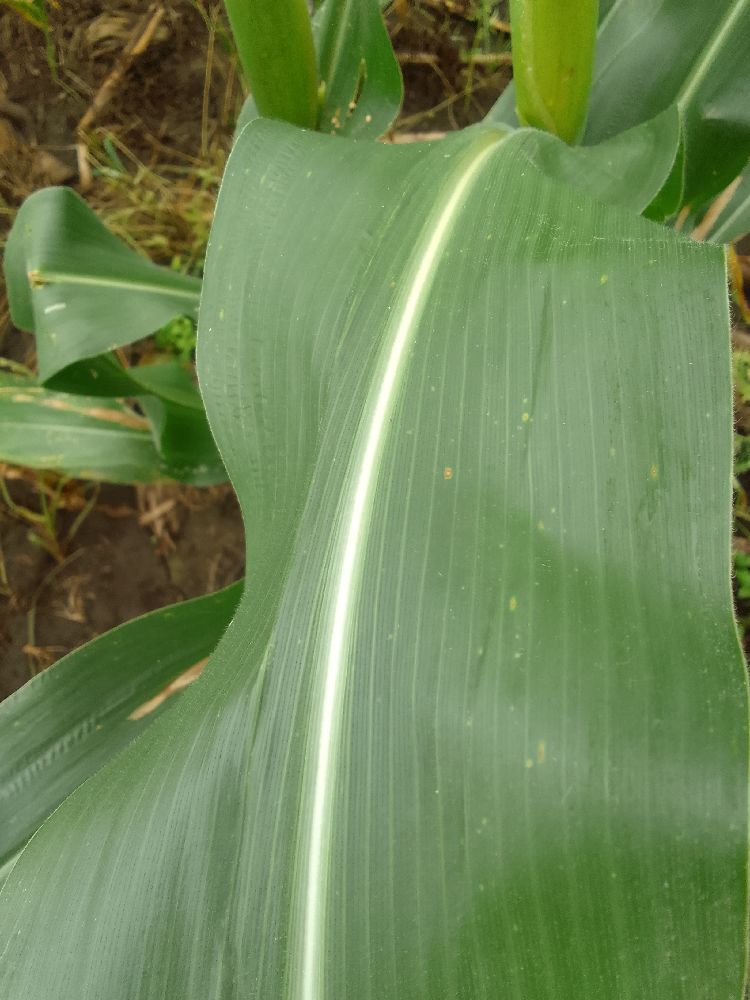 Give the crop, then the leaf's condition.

maize, healthy
